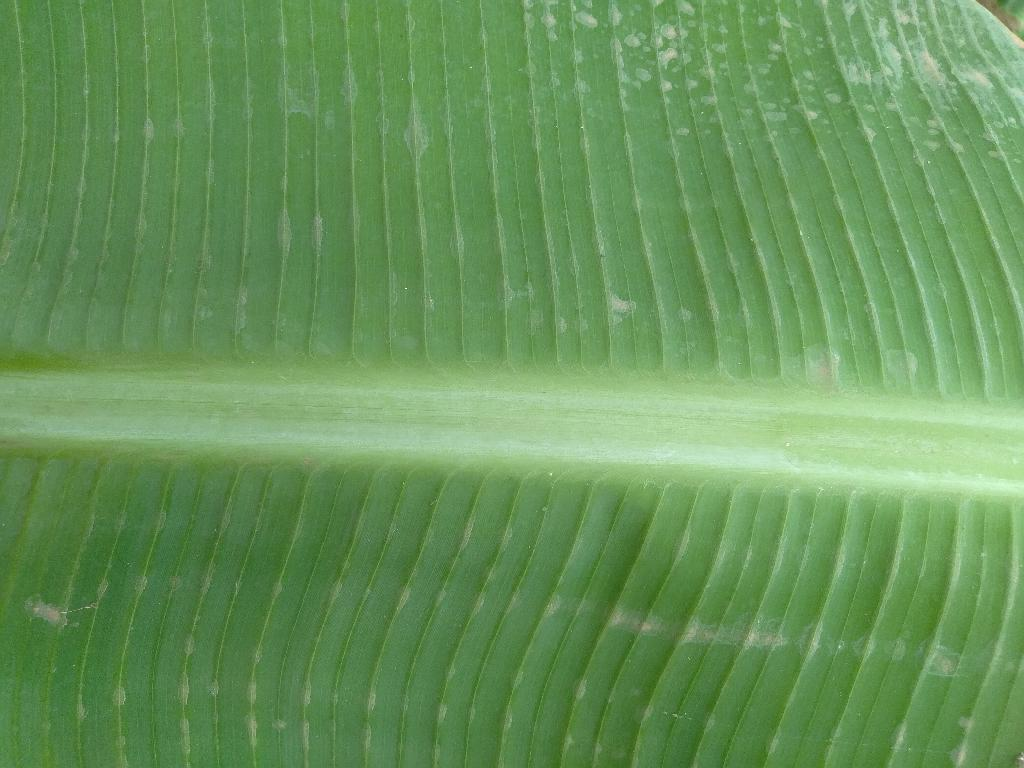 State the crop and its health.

banana, healthy
